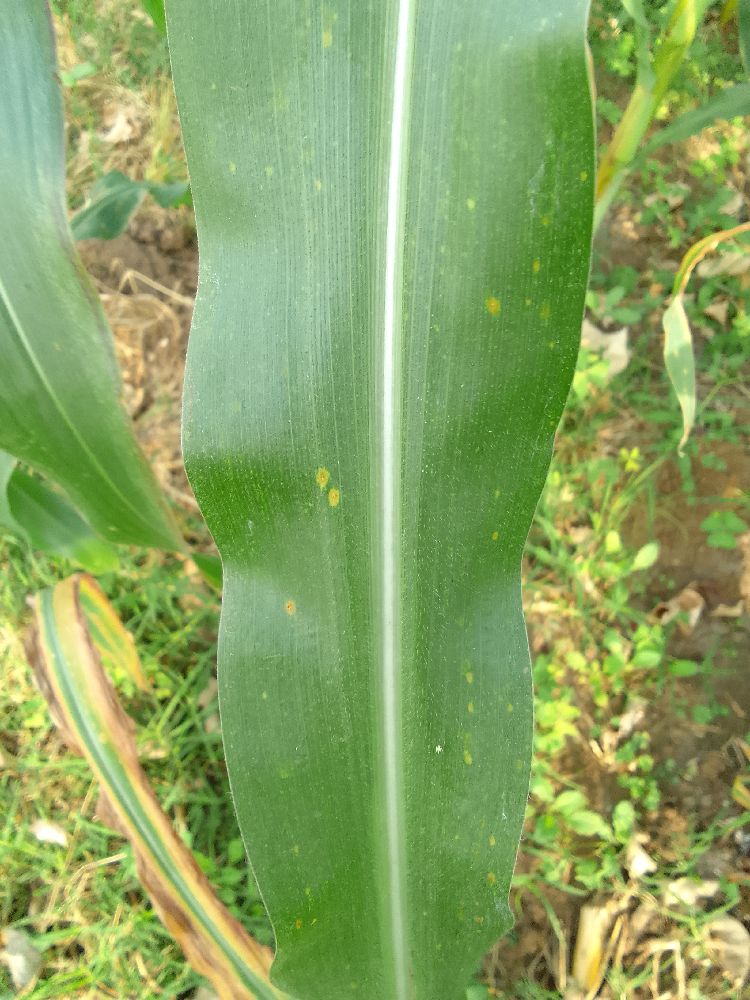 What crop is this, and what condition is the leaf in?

maize, healthy
